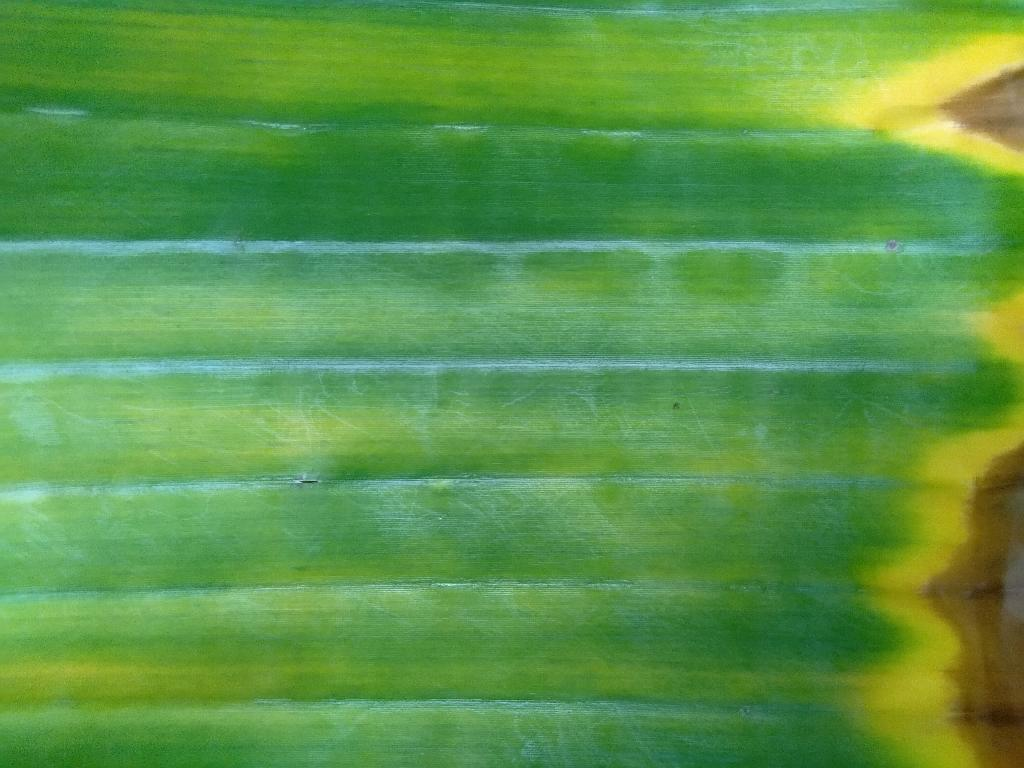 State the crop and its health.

banana, fusarium wilt race 1
